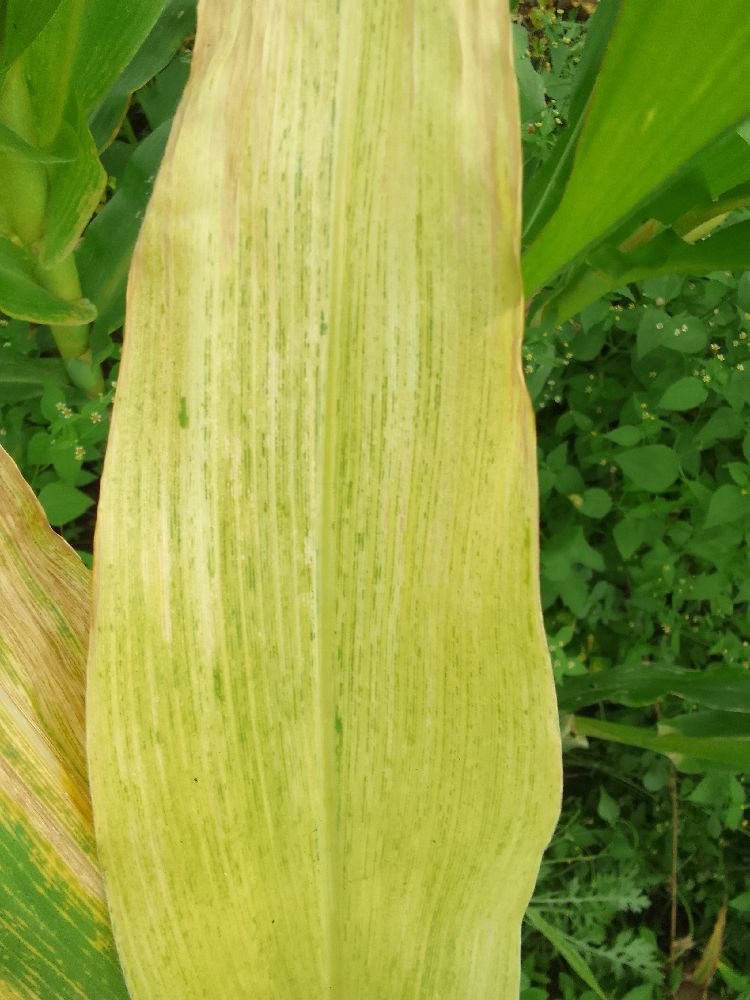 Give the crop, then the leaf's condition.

maize, maize lethal necrosis
